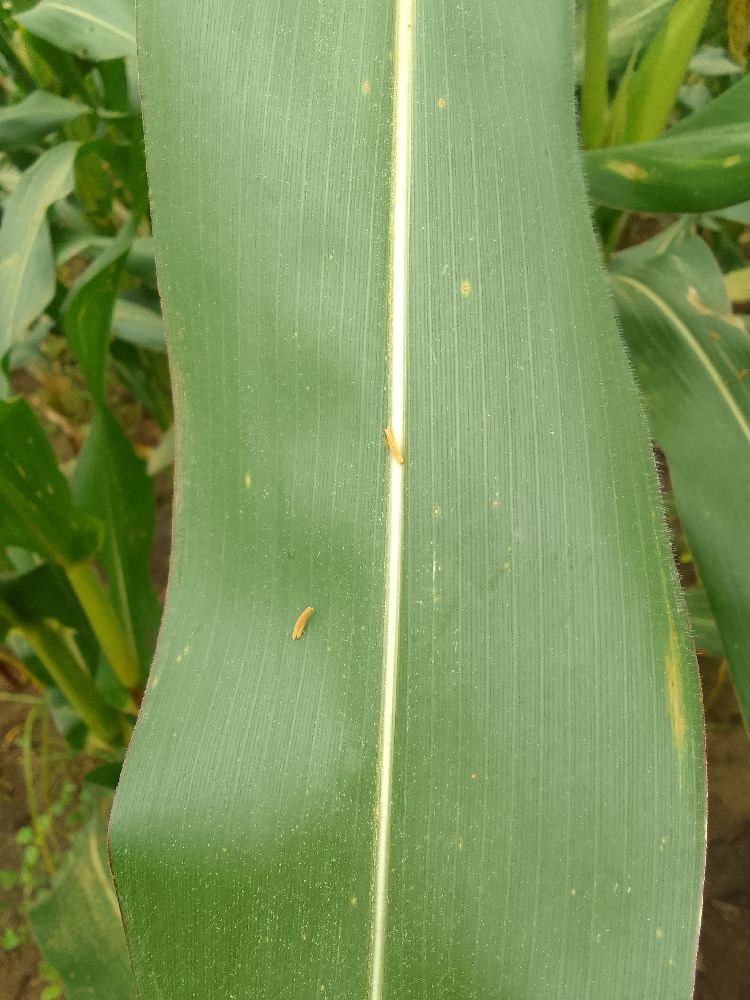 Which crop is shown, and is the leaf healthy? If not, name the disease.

maize, healthy
